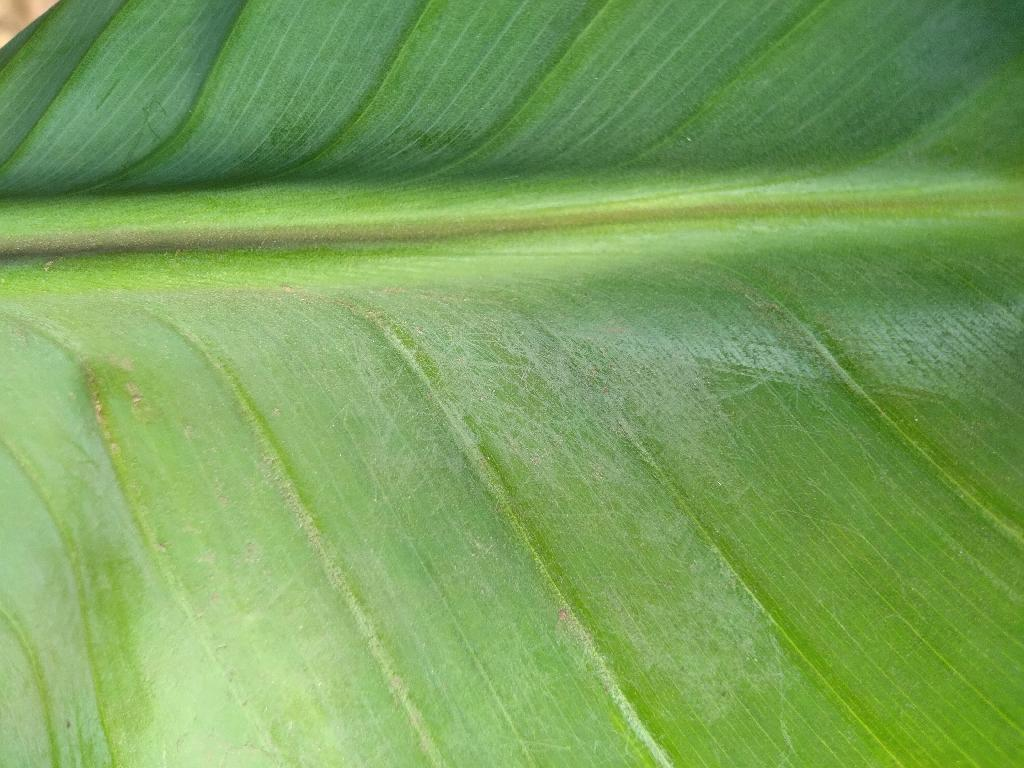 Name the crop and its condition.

banana, healthy
